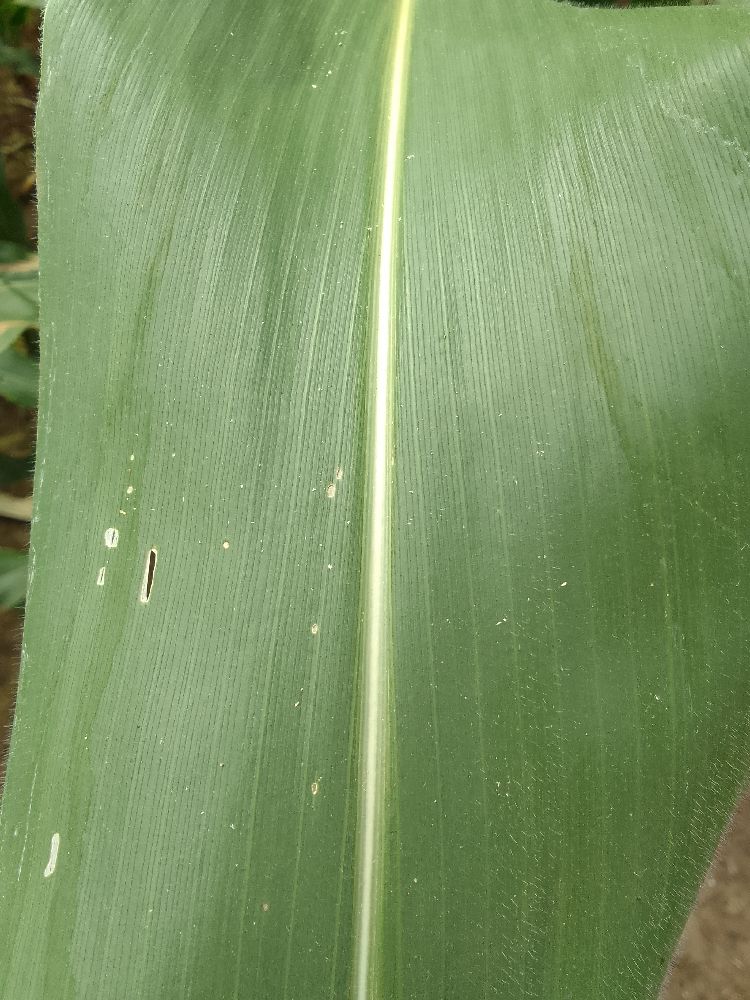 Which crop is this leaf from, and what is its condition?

maize, healthy
